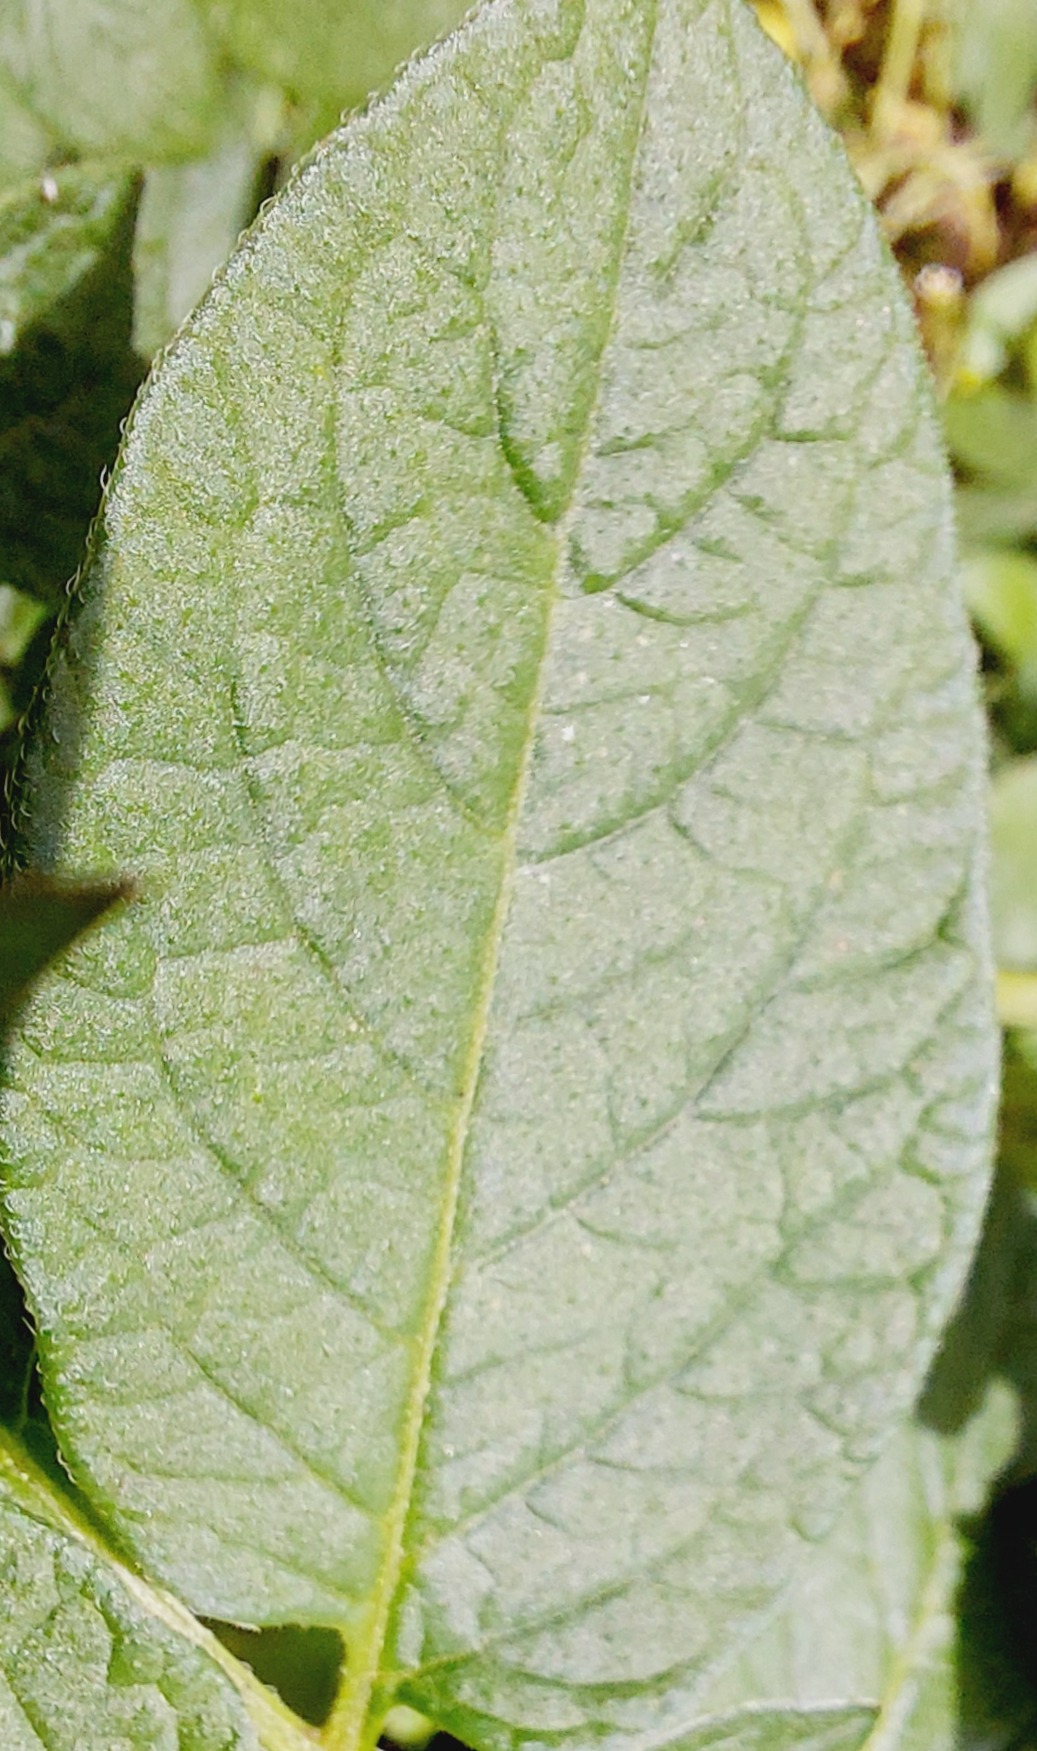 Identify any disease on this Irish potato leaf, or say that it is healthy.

healthy
